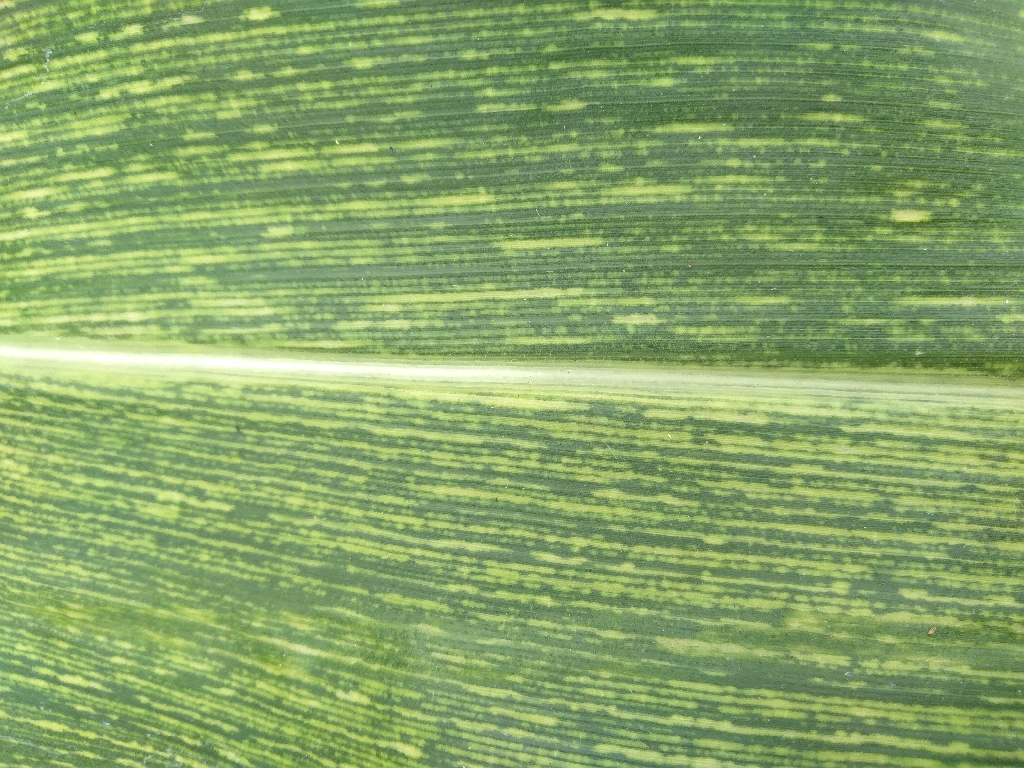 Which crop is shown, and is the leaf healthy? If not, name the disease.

maize, maize streak virus
